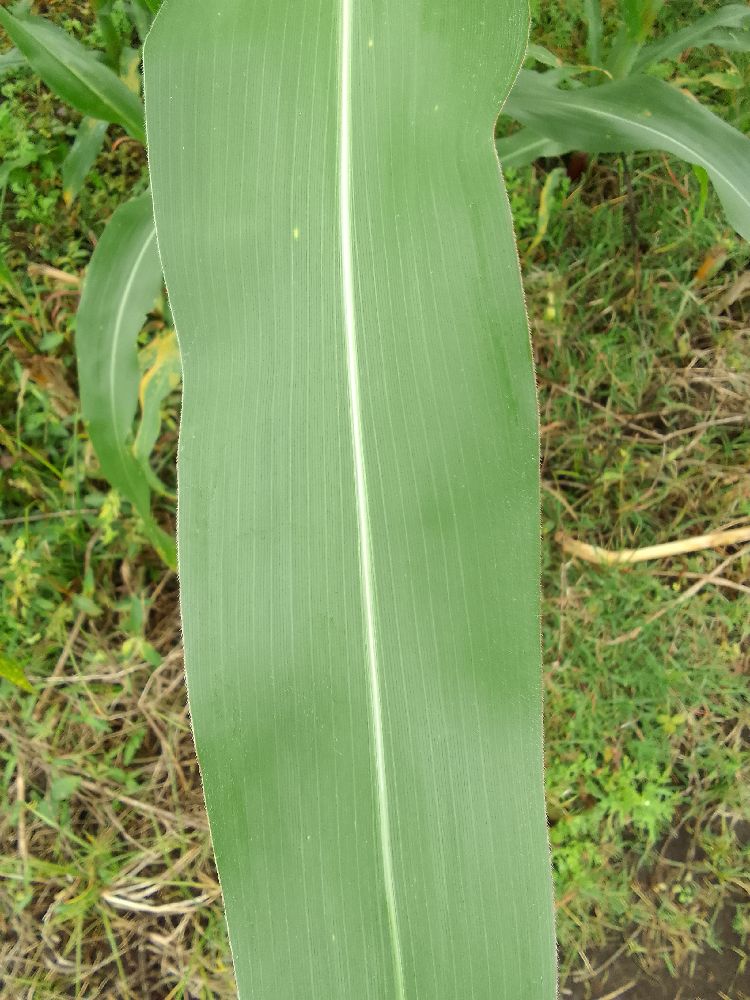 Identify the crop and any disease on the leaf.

maize, healthy
